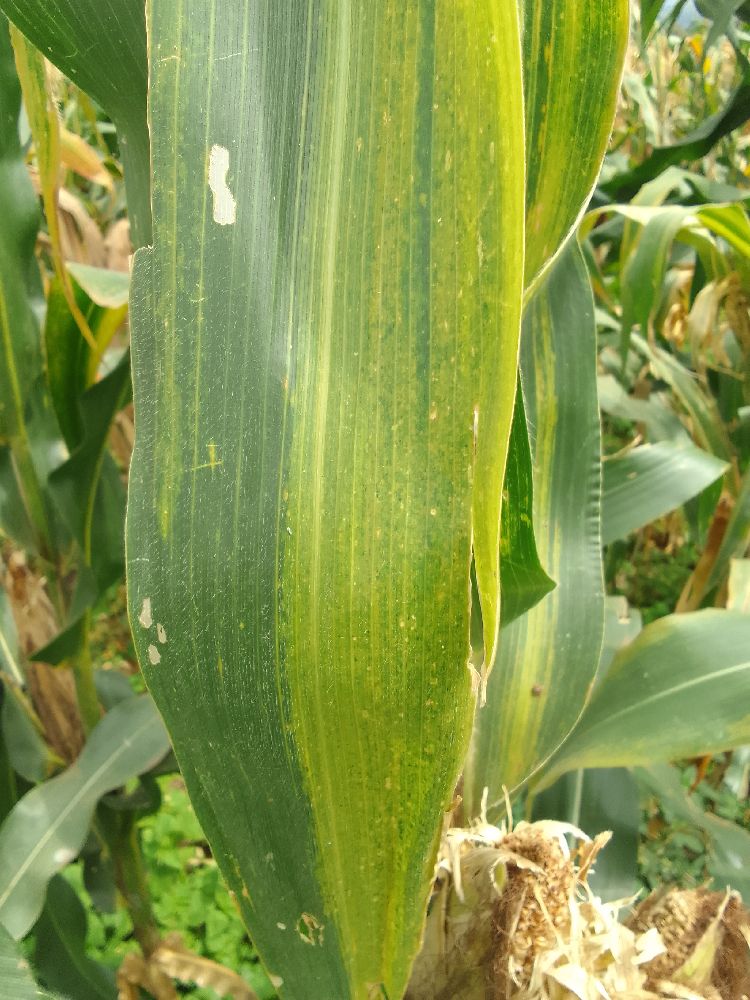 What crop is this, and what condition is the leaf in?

maize, maize lethal necrosis
